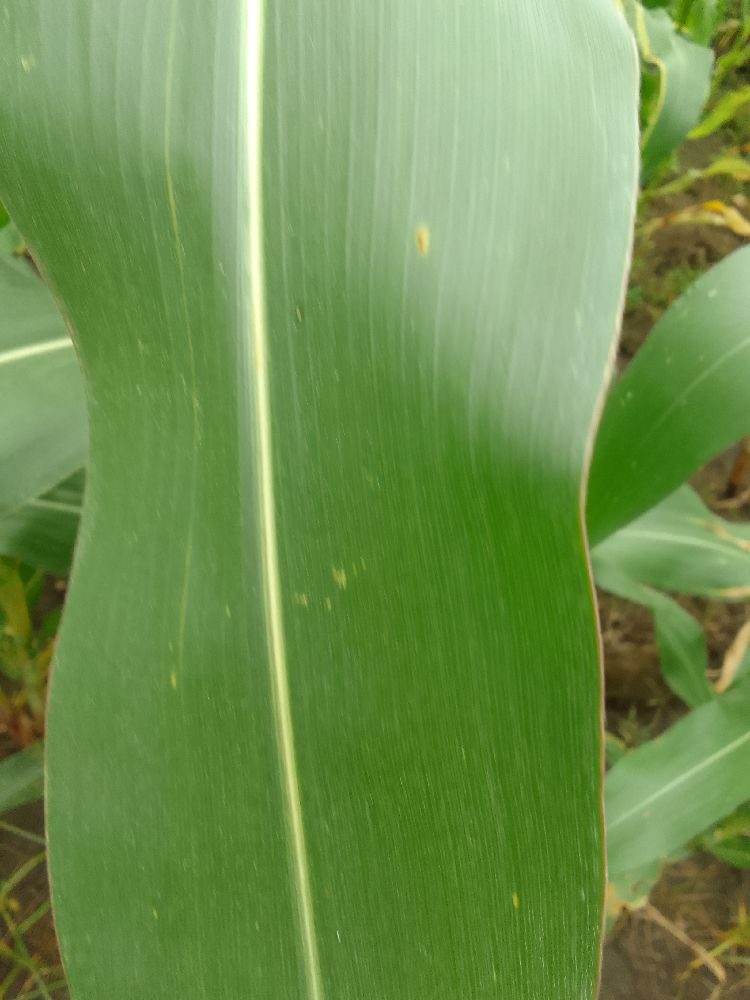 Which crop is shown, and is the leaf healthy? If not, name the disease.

maize, healthy
